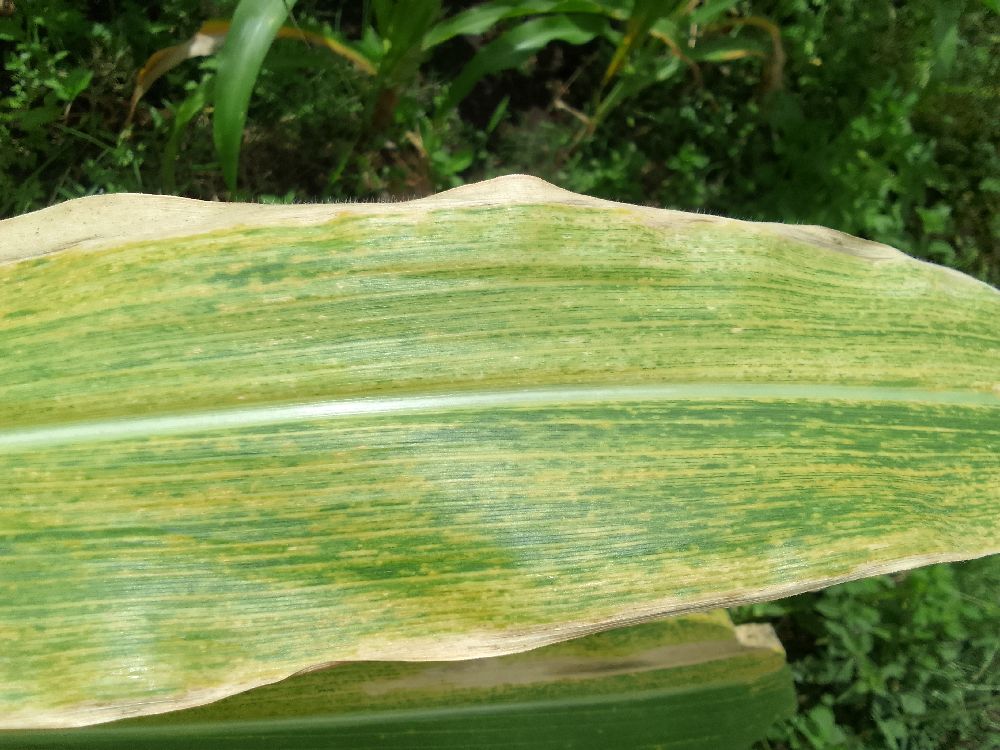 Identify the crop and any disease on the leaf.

maize, maize lethal necrosis
